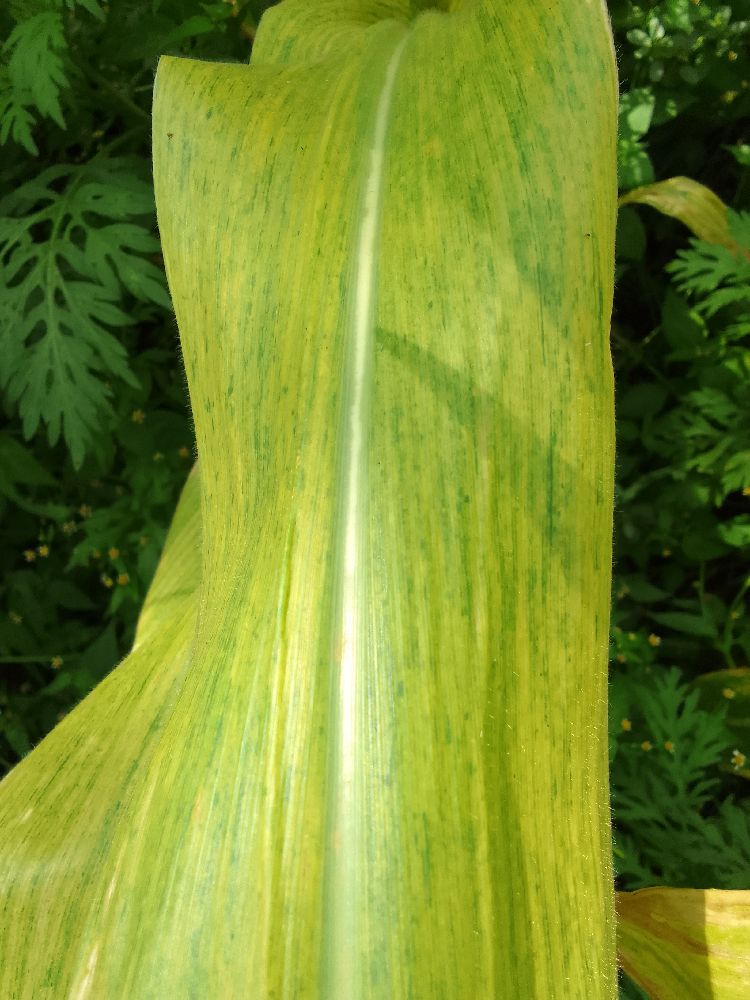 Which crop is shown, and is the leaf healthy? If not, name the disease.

maize, maize lethal necrosis
